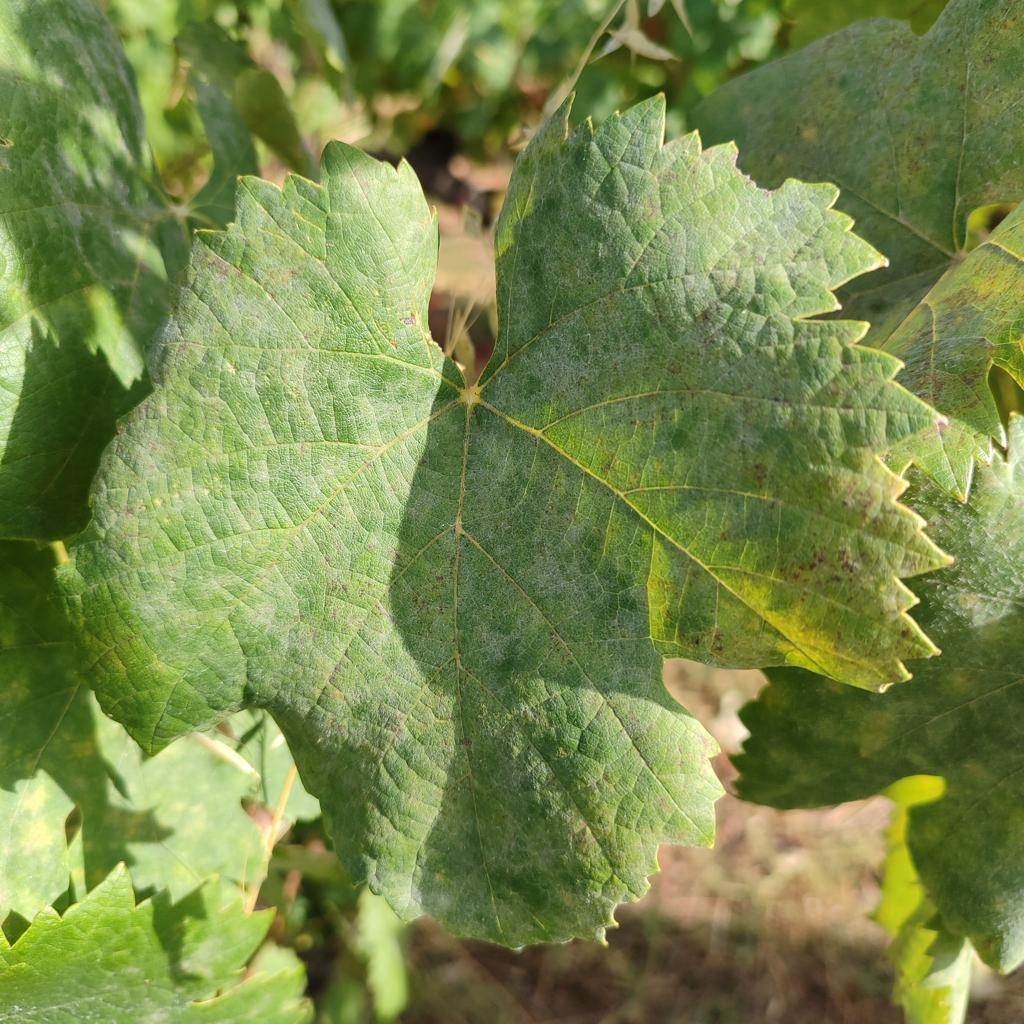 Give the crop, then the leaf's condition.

grapevine, powdery mildew
